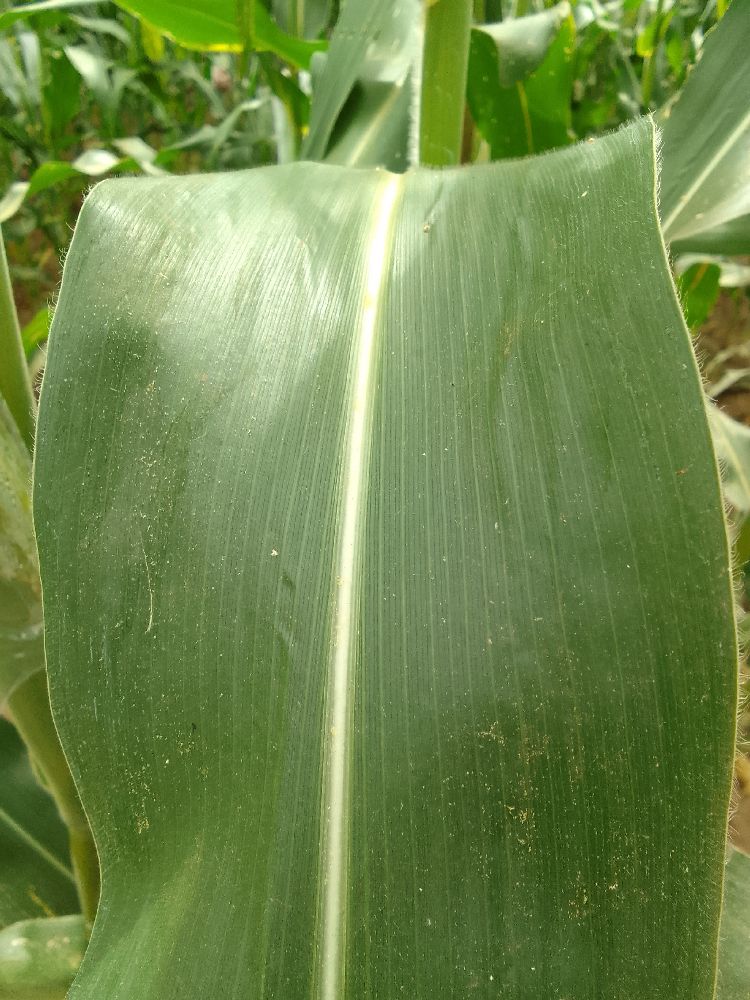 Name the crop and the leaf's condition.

maize, healthy
